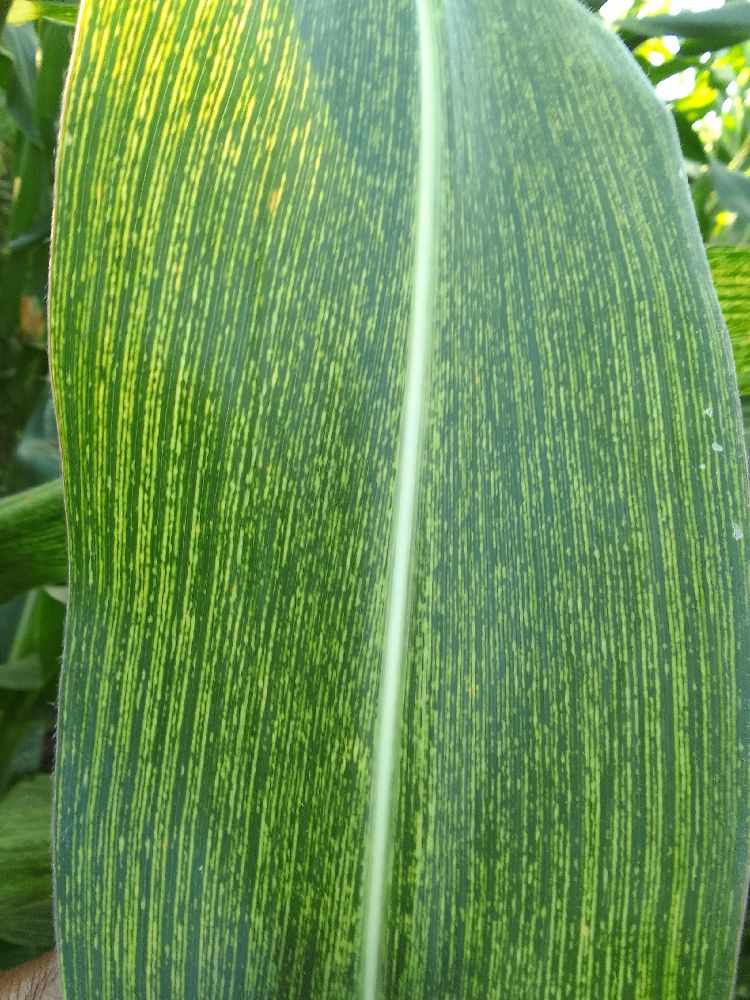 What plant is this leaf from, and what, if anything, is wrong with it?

maize, maize streak virus
